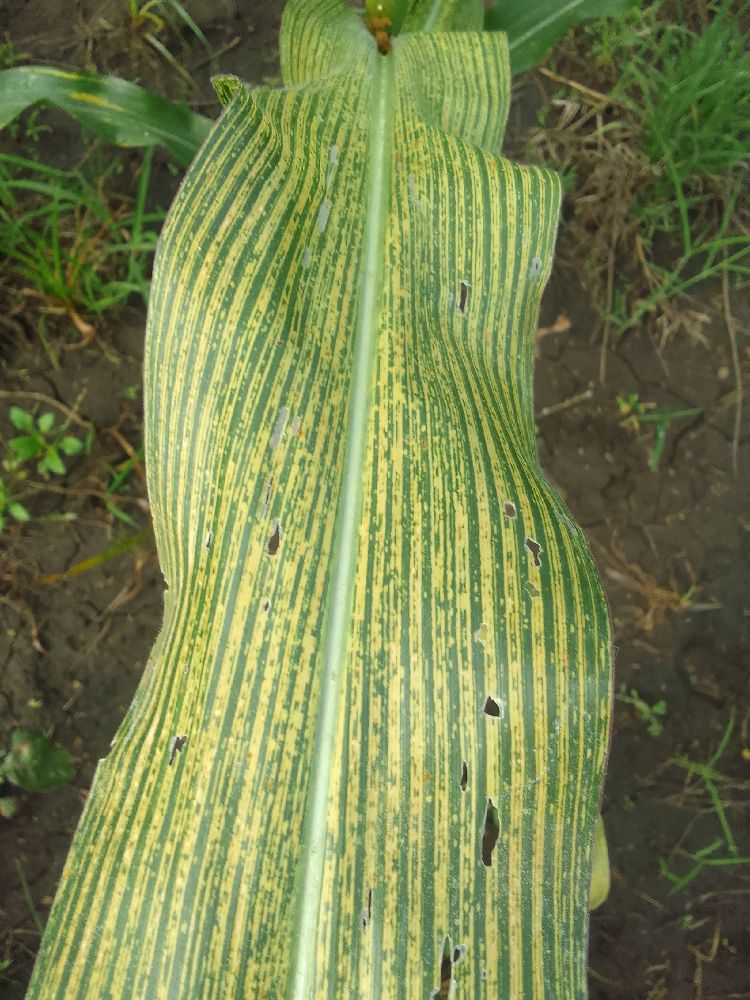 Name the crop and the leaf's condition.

maize, maize streak virus
